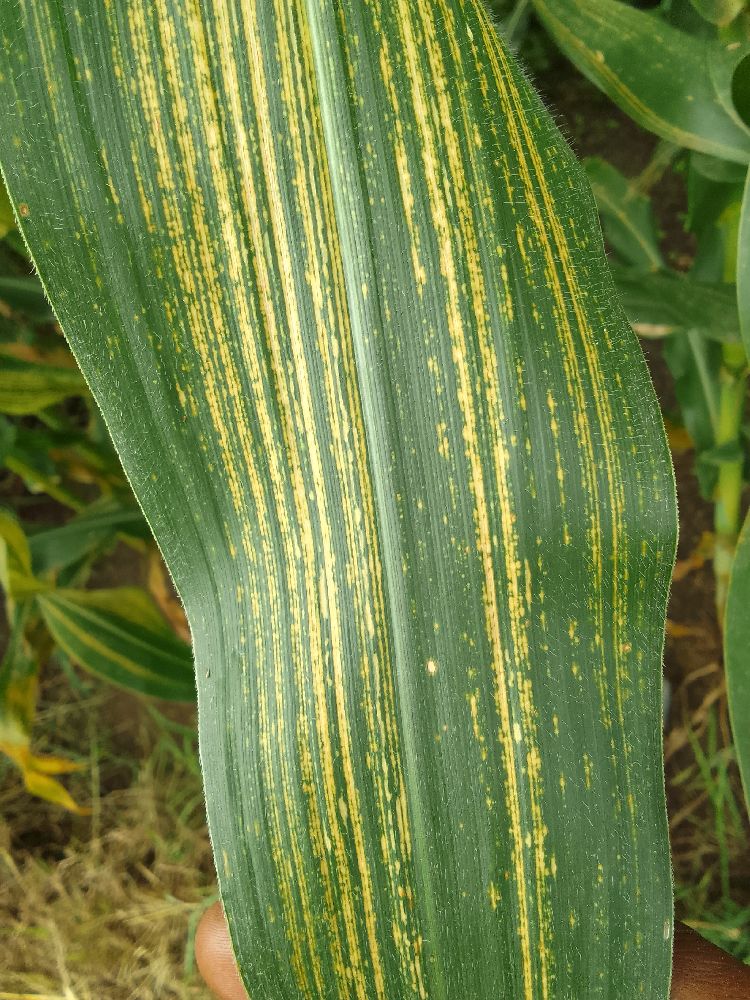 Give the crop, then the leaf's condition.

maize, maize streak virus
